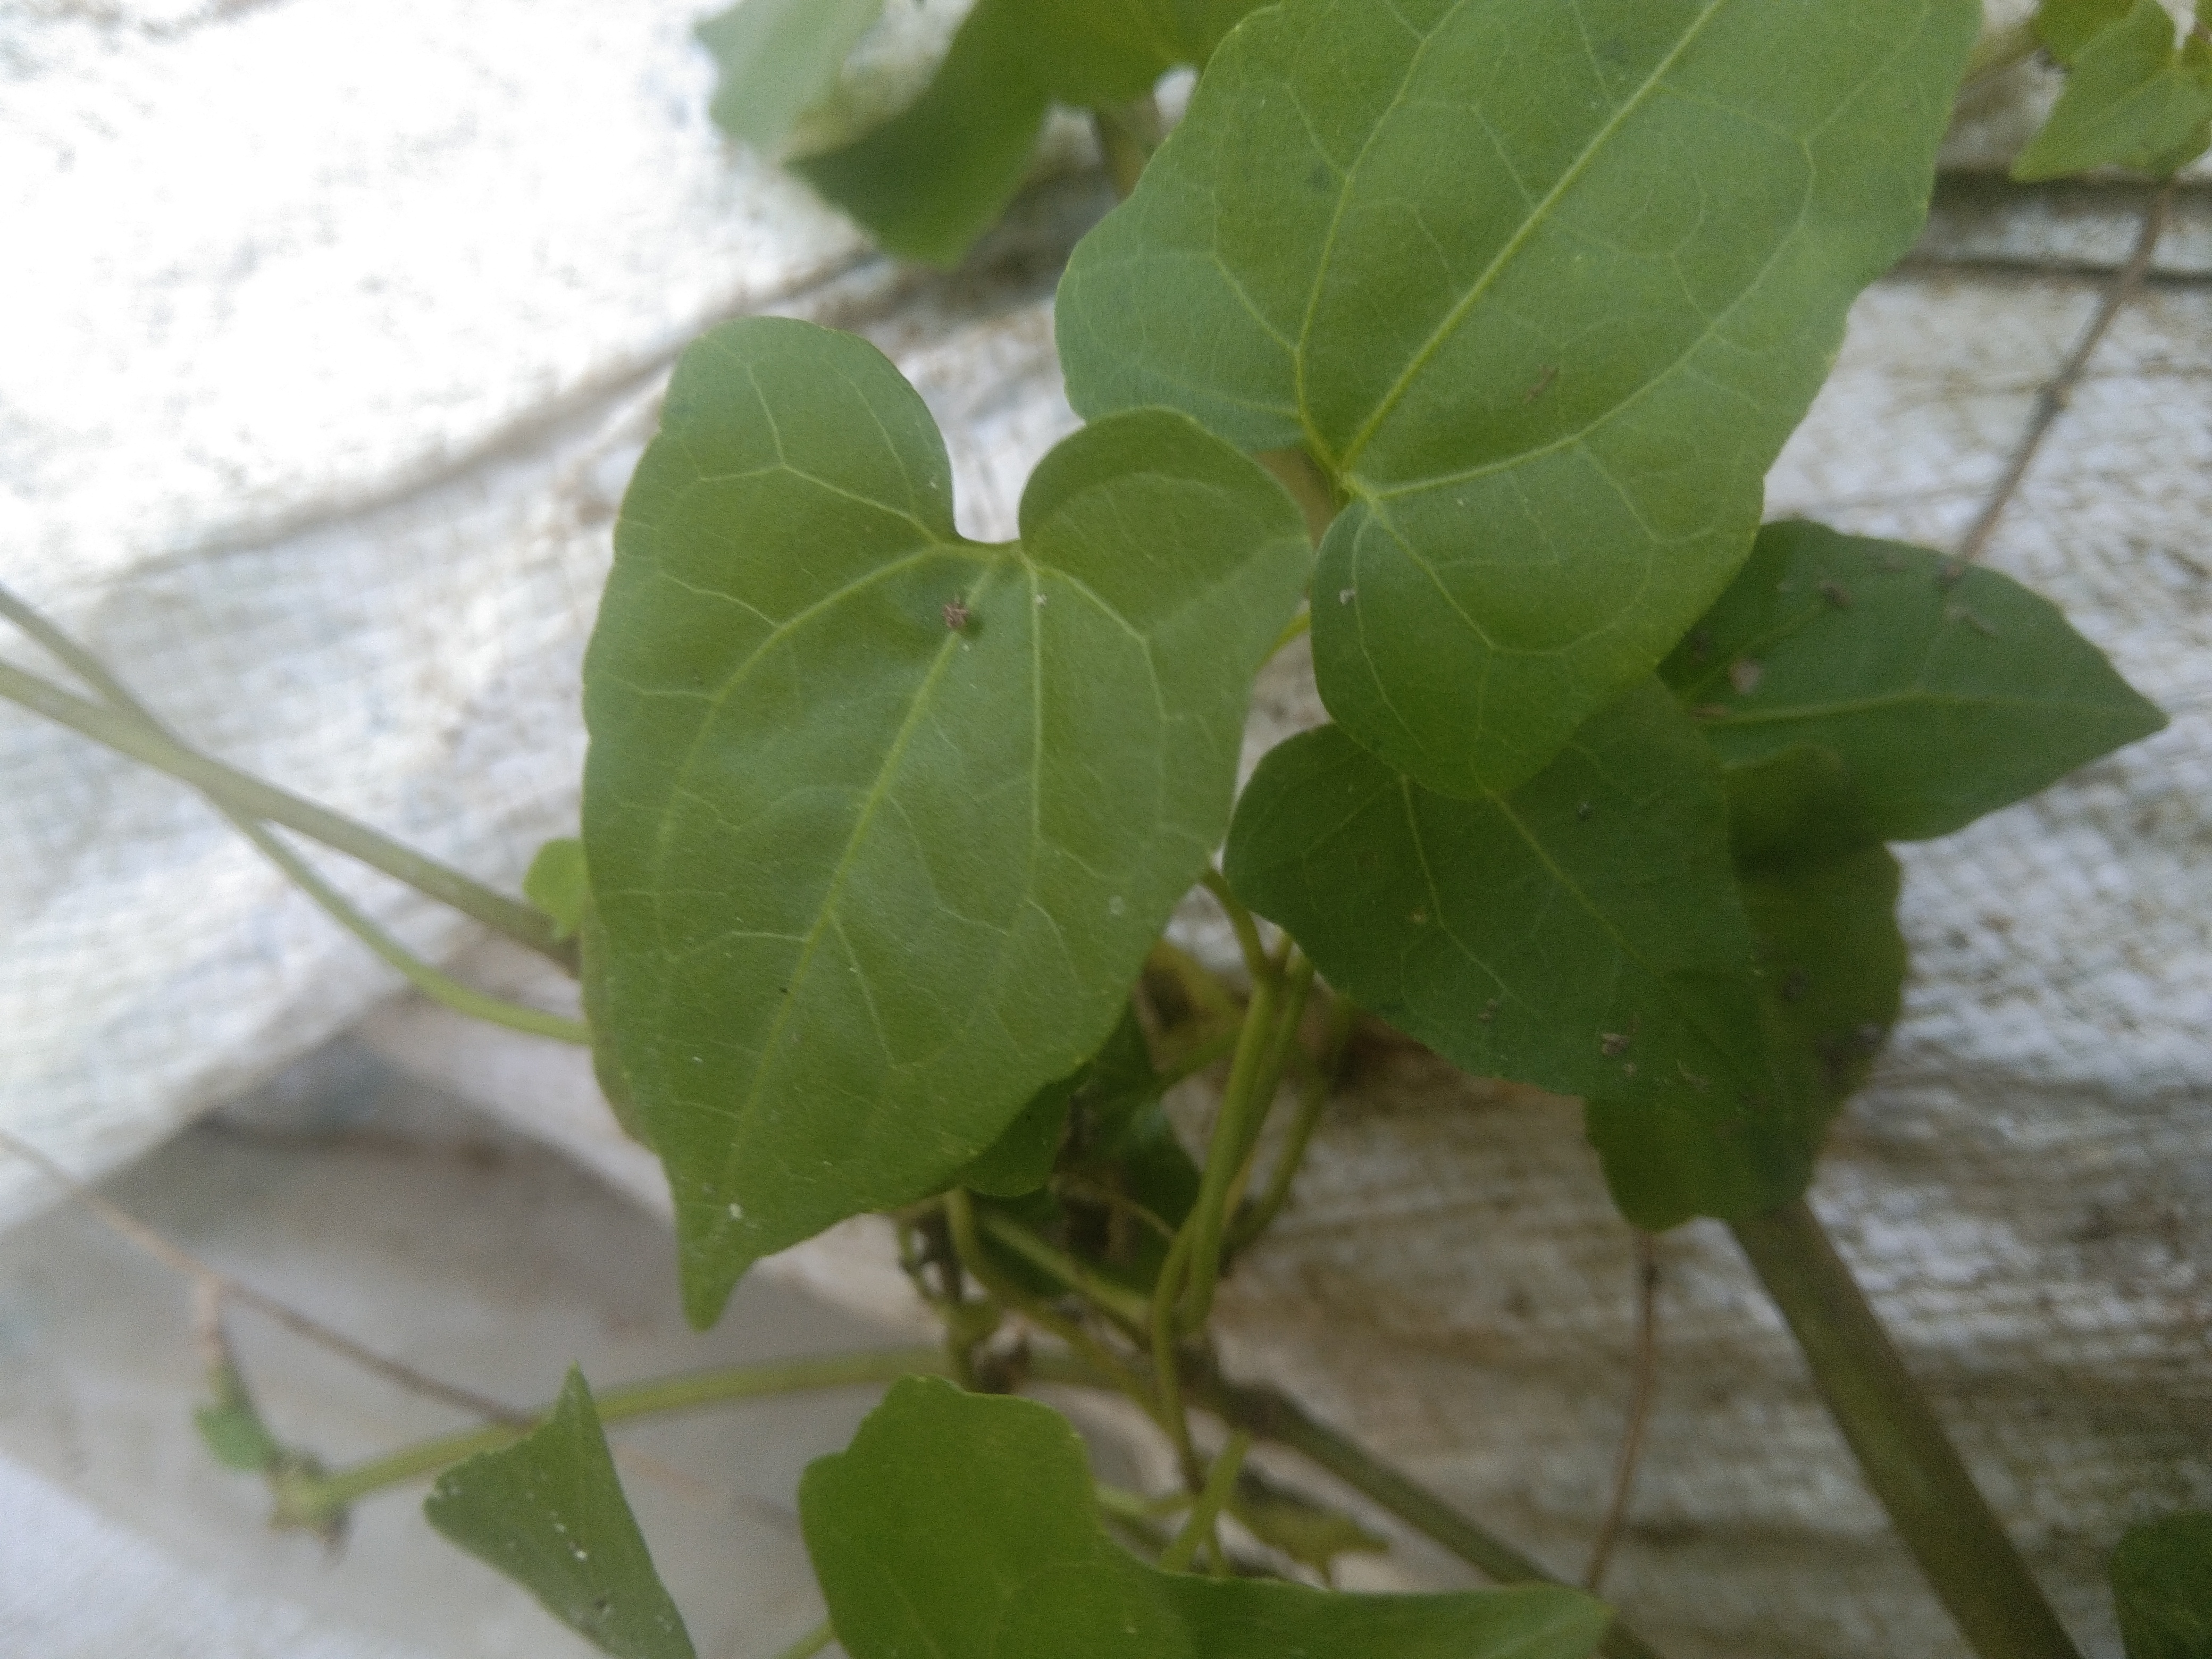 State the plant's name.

bitter vine
